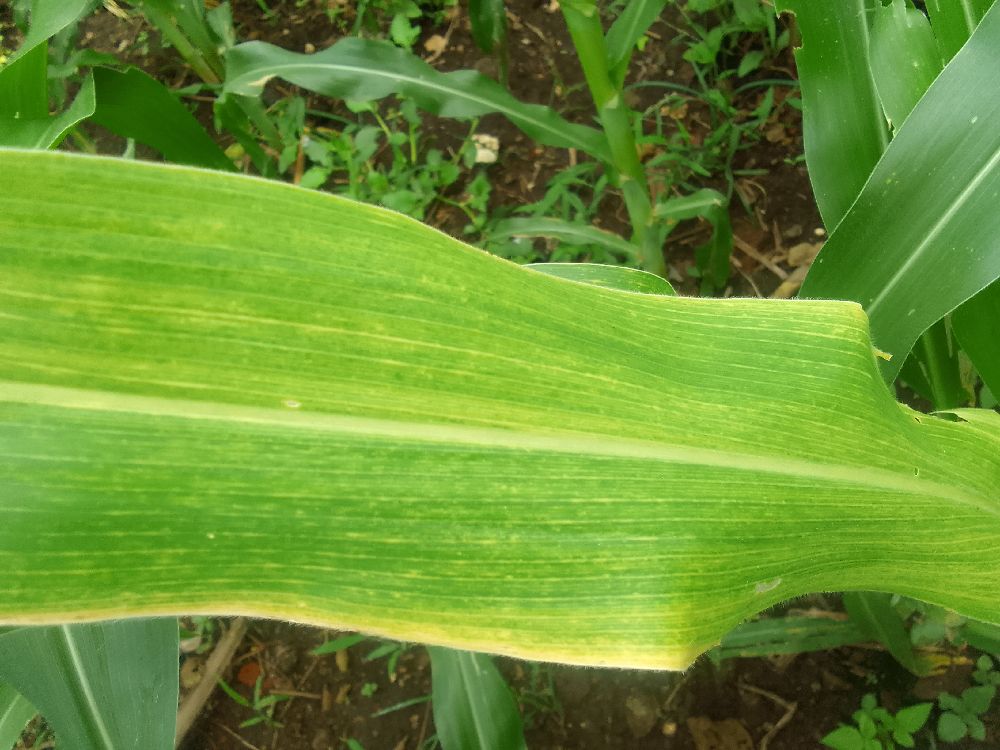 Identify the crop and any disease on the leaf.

maize, maize lethal necrosis
